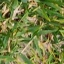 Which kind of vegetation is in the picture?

grass
